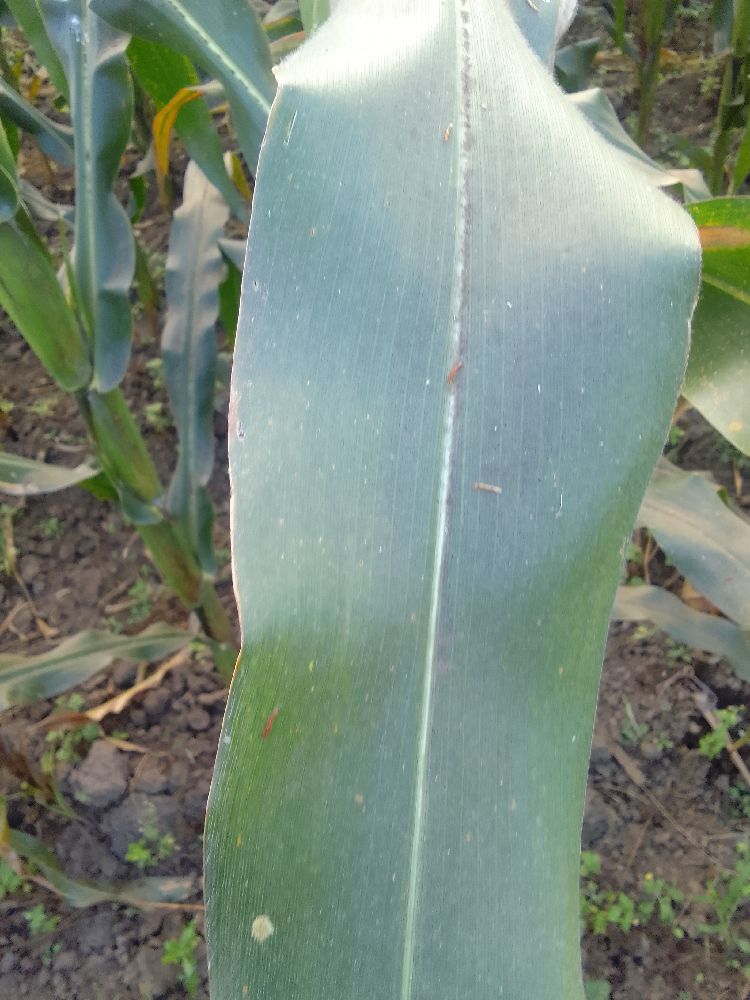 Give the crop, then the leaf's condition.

maize, healthy
